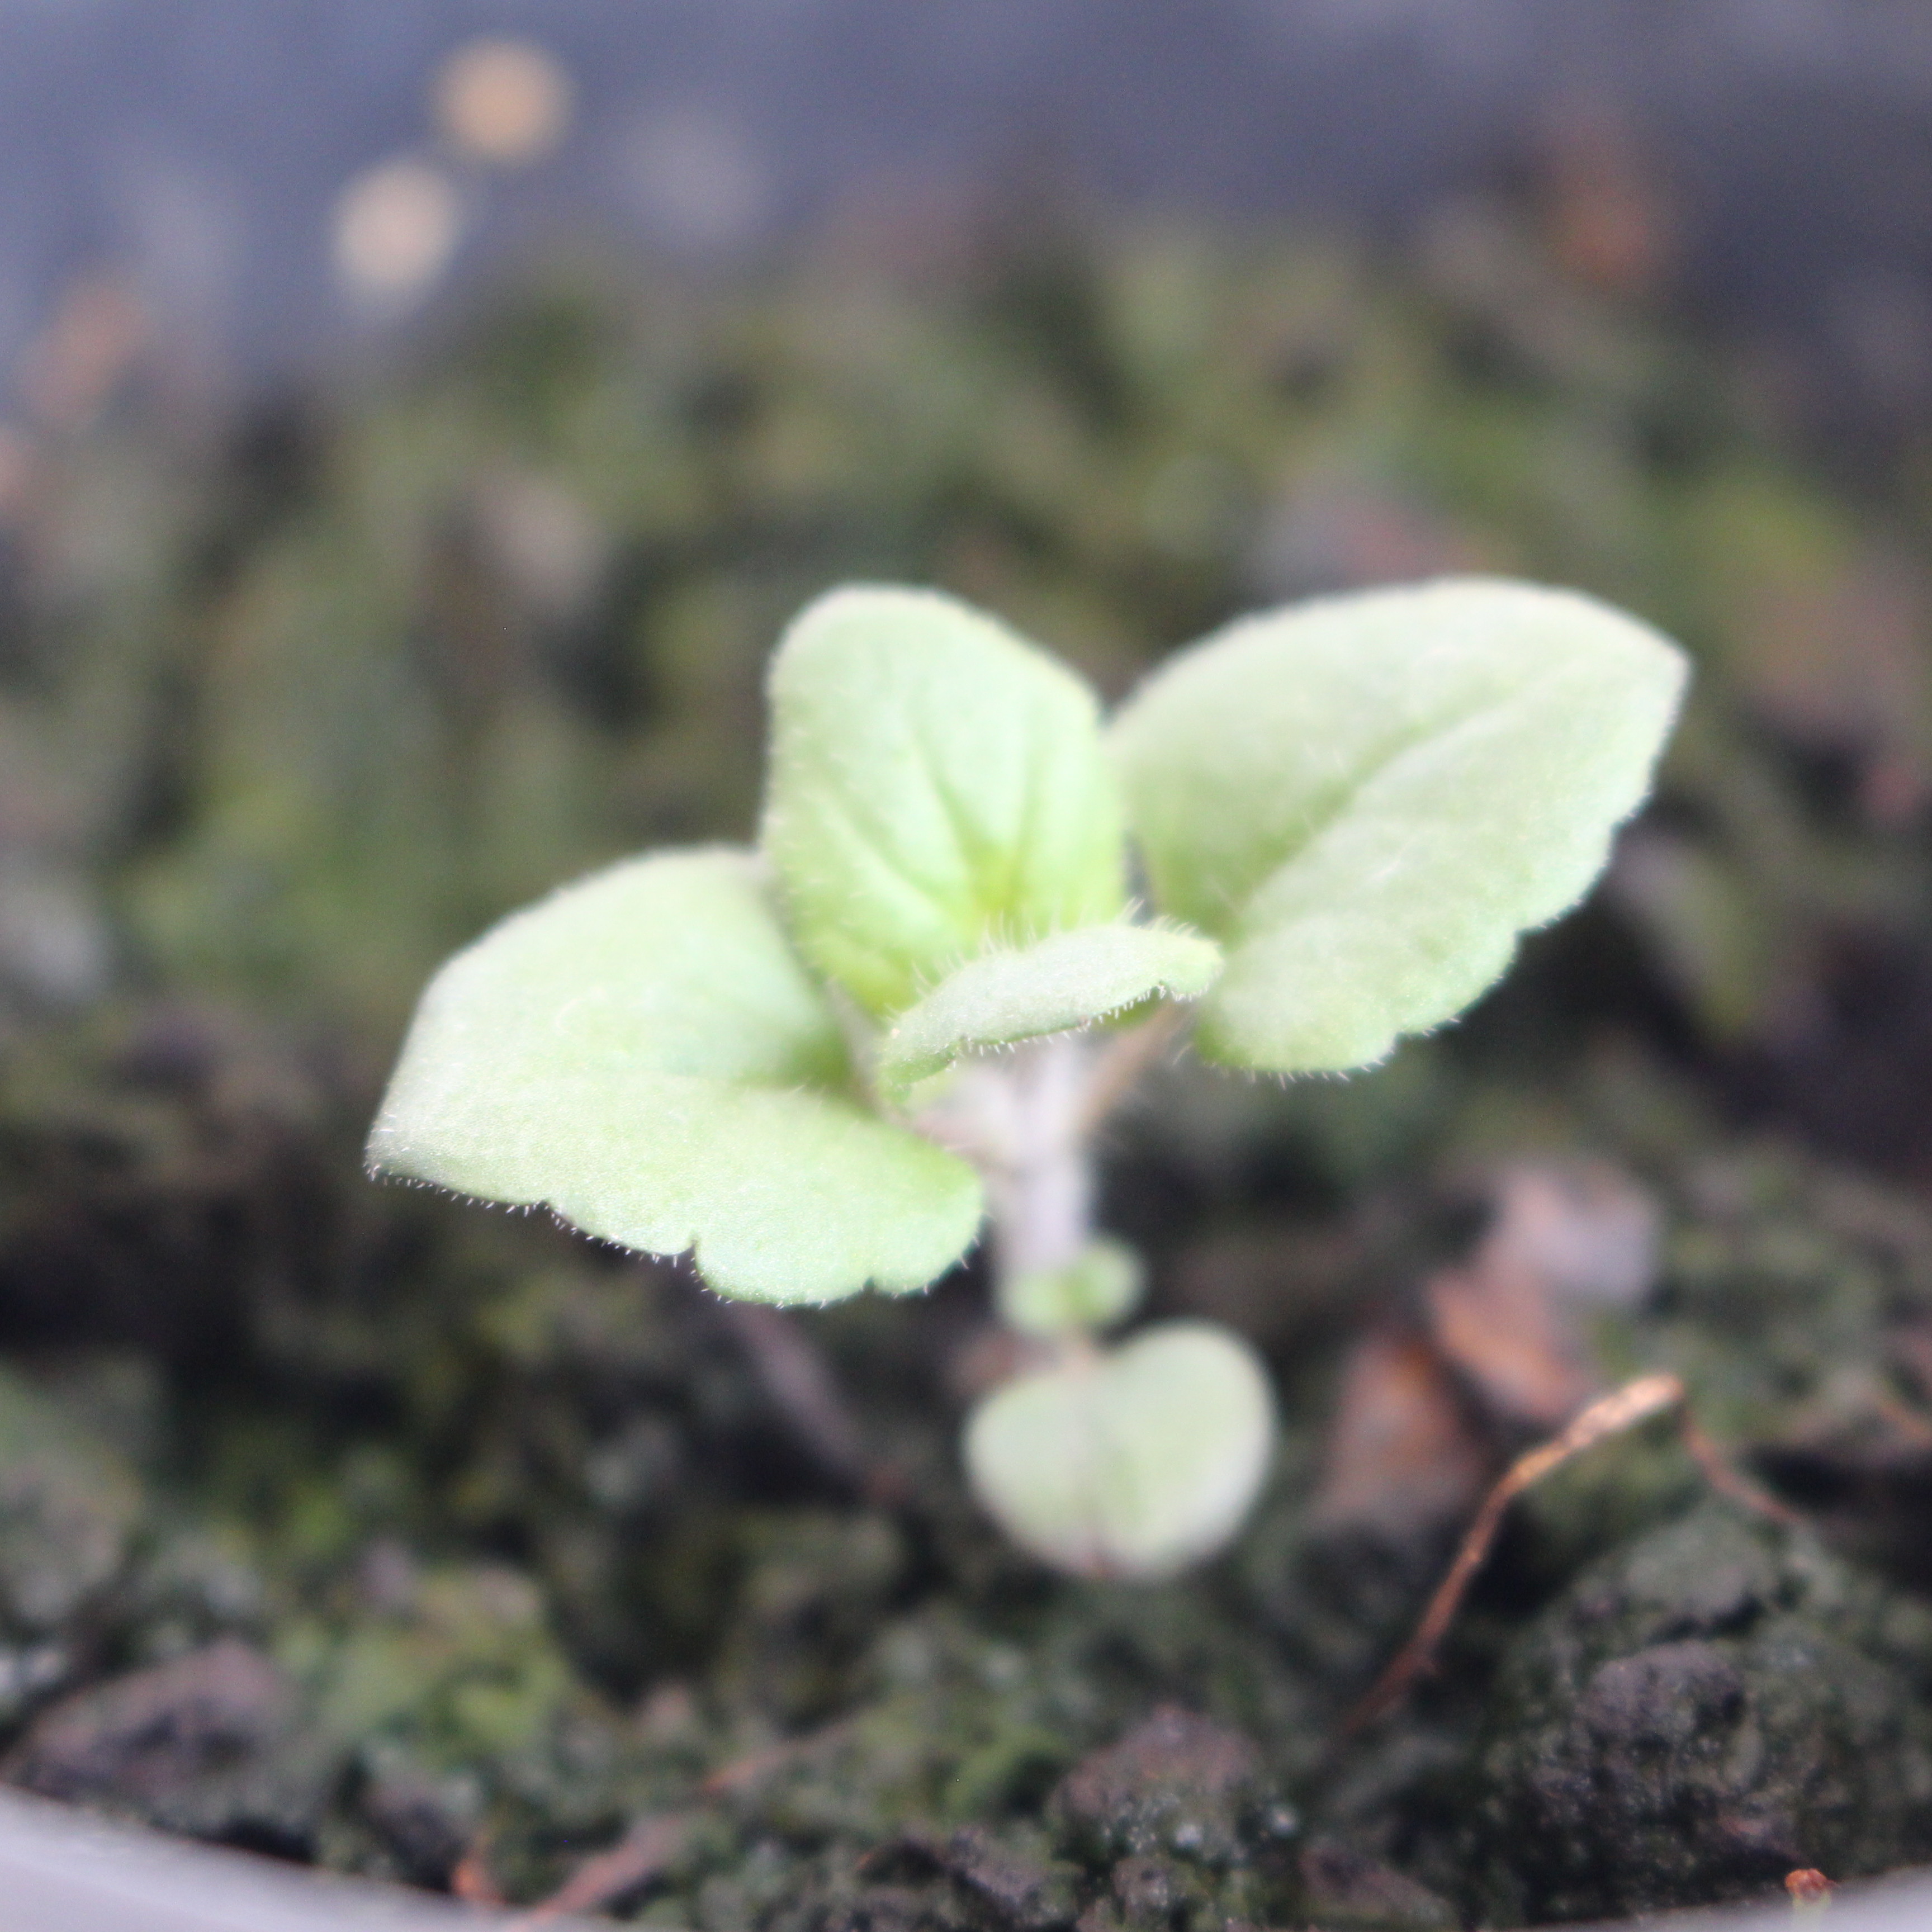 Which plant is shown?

Veronica persica
